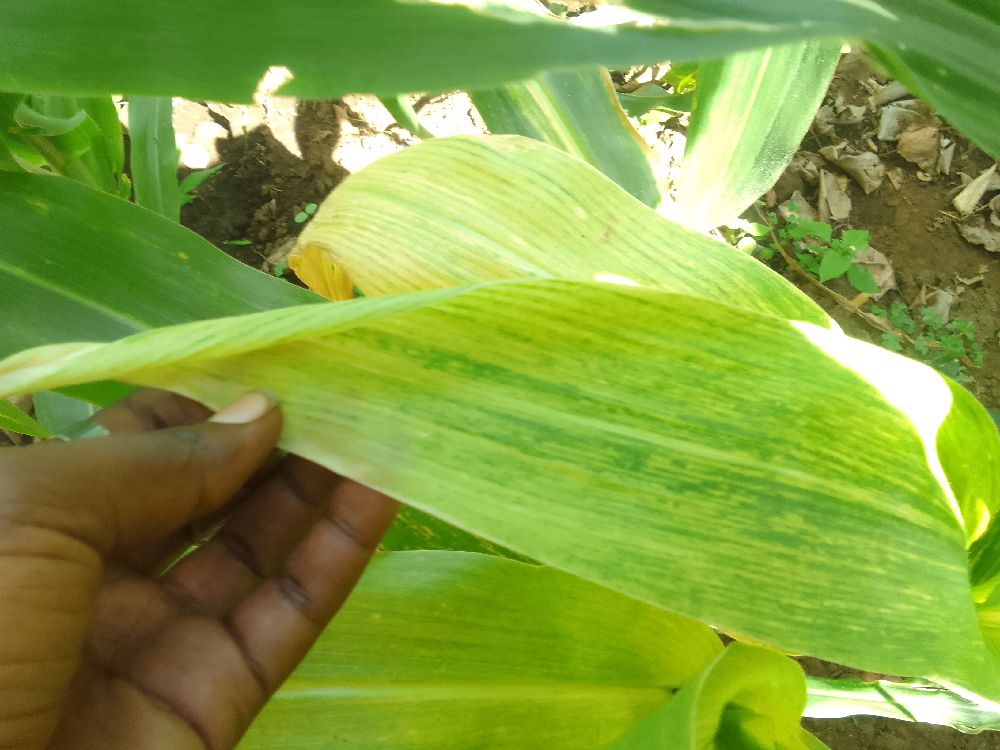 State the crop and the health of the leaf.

maize, maize lethal necrosis
